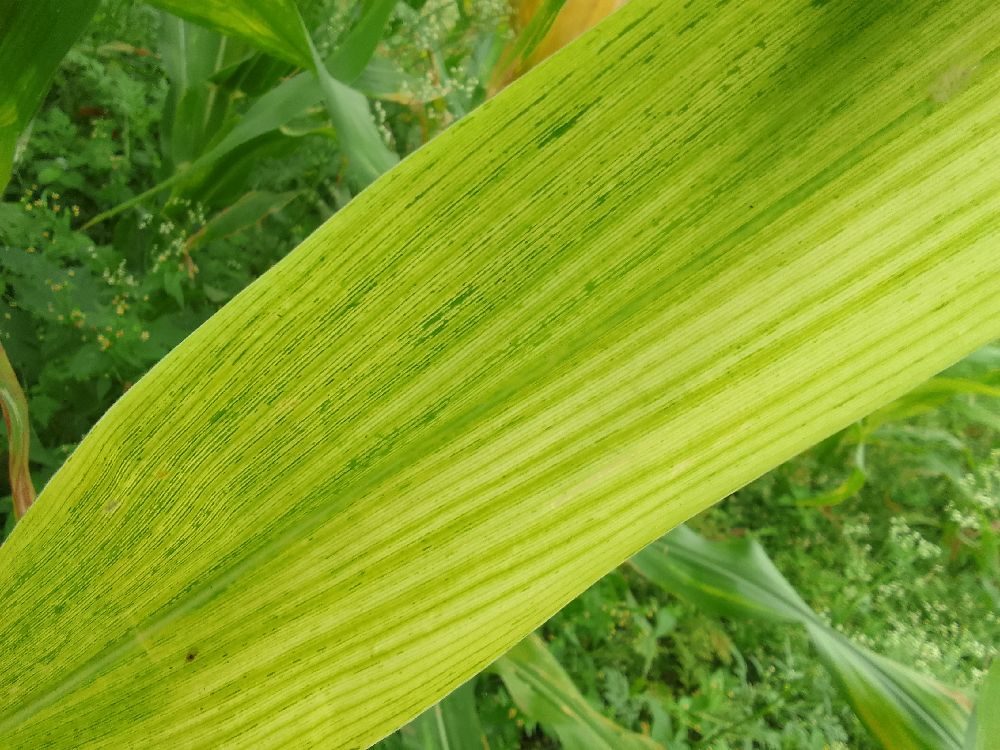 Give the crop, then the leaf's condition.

maize, maize lethal necrosis
